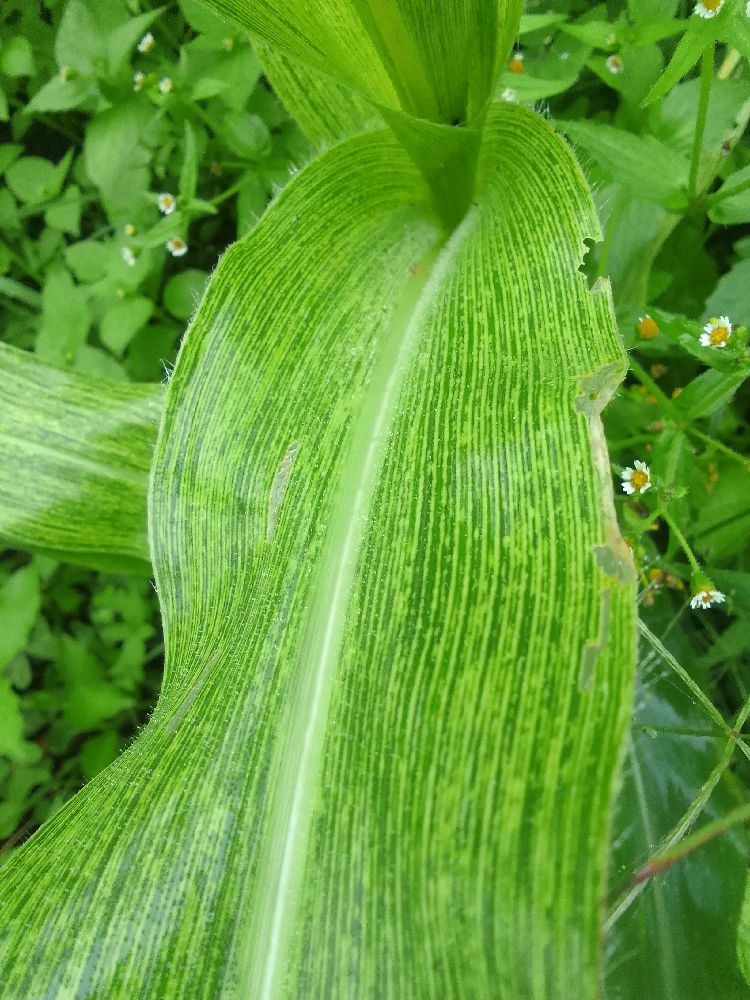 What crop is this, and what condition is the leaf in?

maize, maize streak virus
